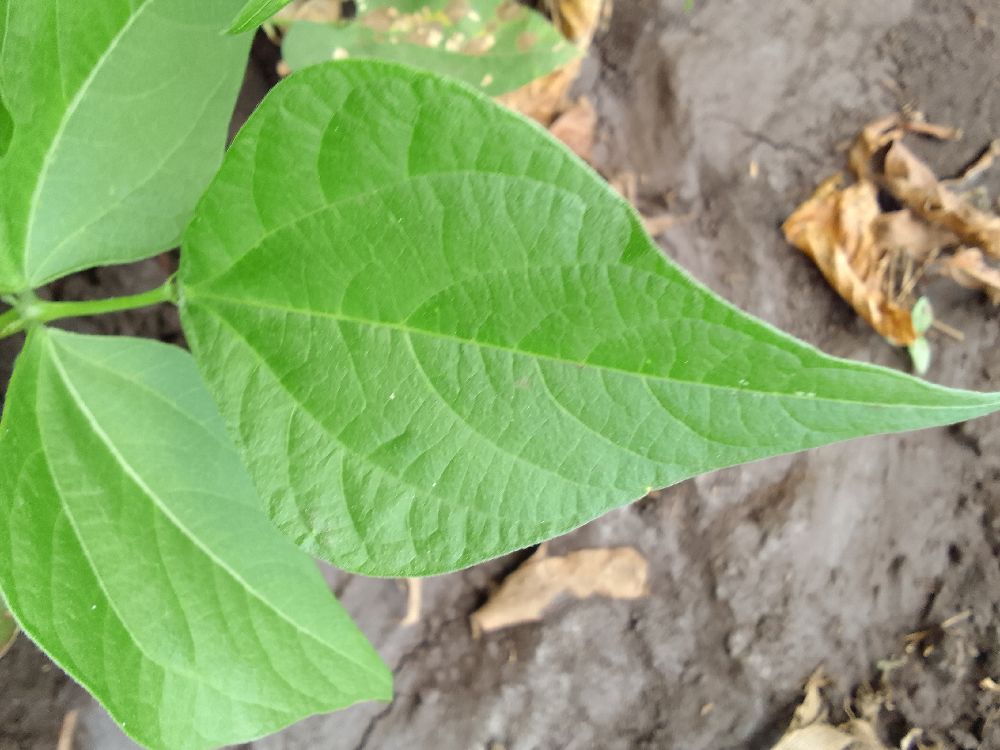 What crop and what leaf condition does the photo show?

common bean, healthy
